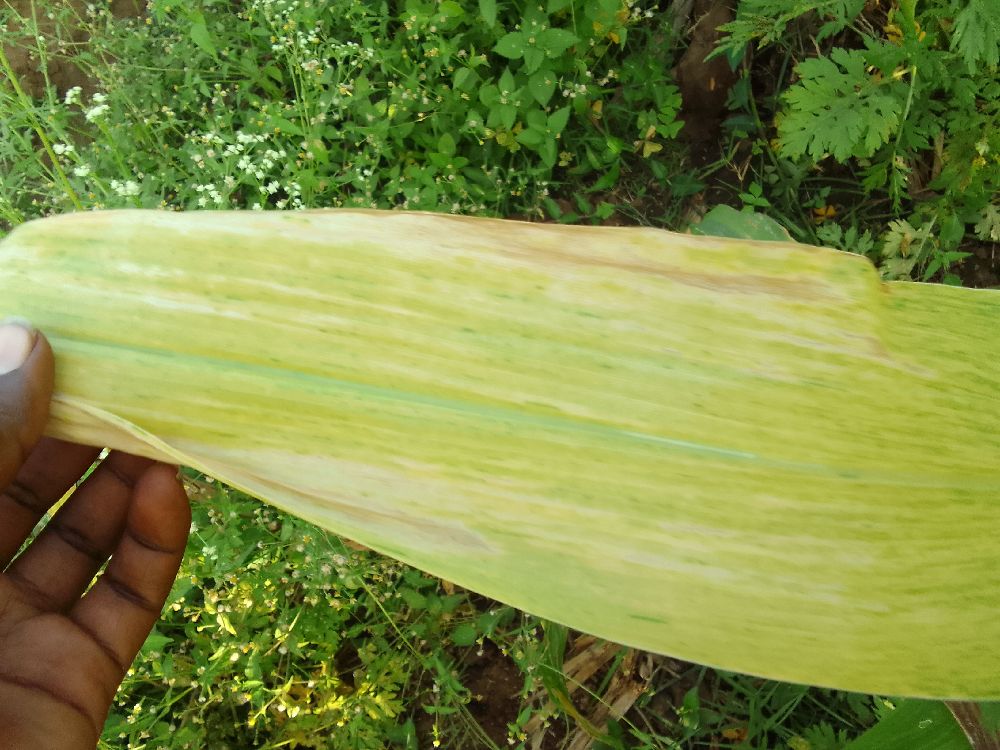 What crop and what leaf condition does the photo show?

maize, maize lethal necrosis
